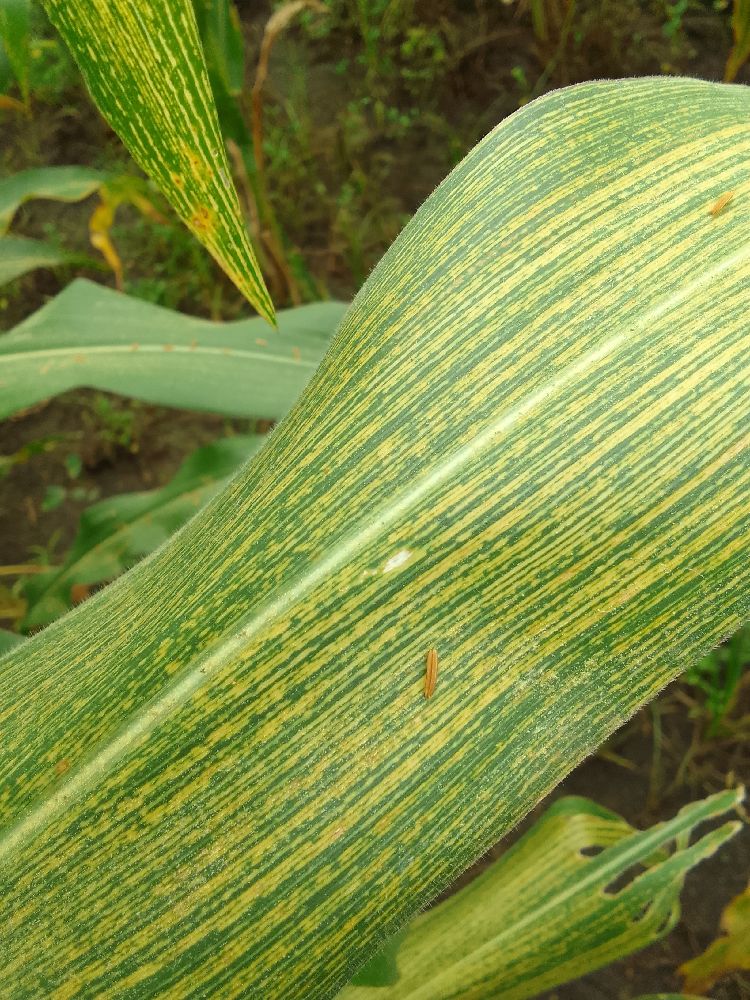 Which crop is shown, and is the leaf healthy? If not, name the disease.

maize, maize streak virus
